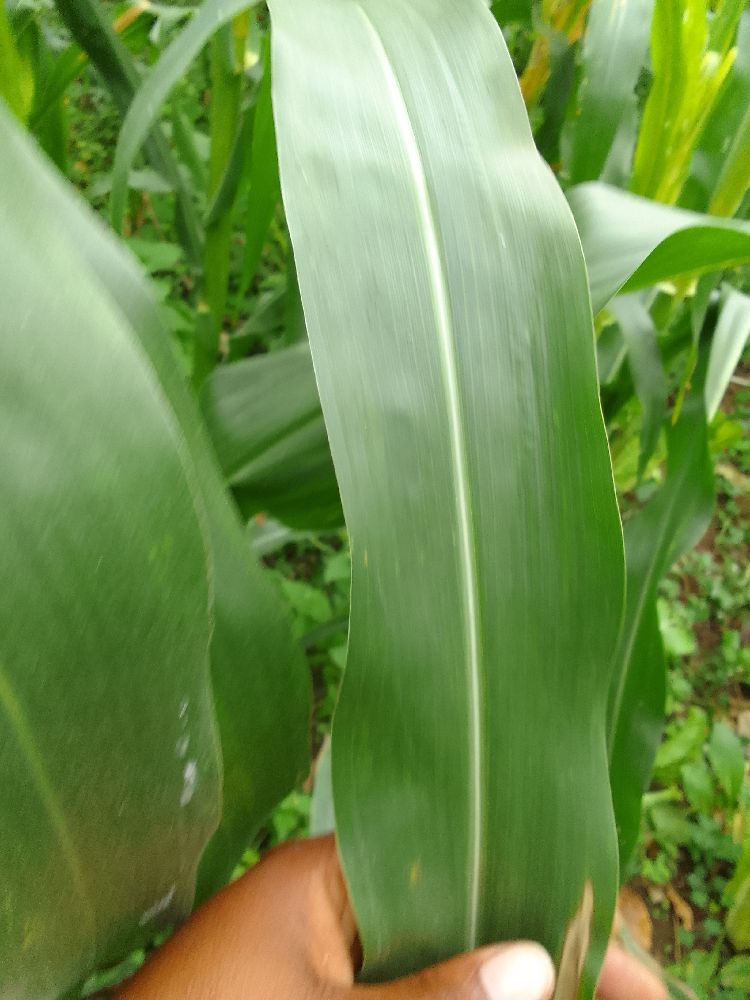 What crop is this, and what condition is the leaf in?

maize, healthy
